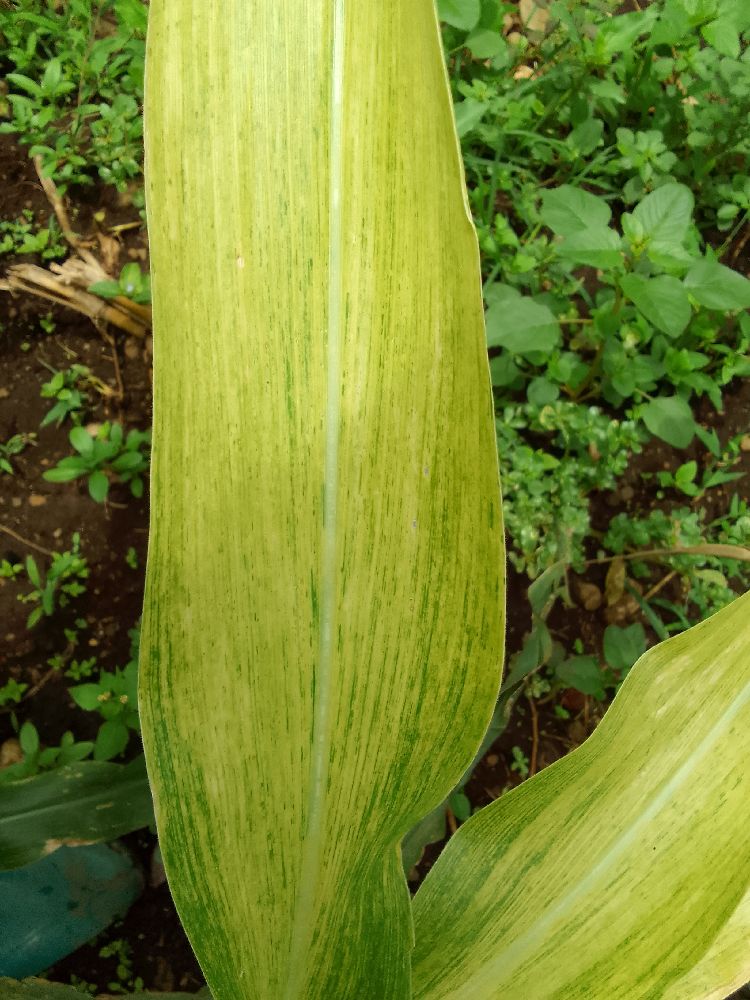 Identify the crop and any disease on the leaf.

maize, maize lethal necrosis
